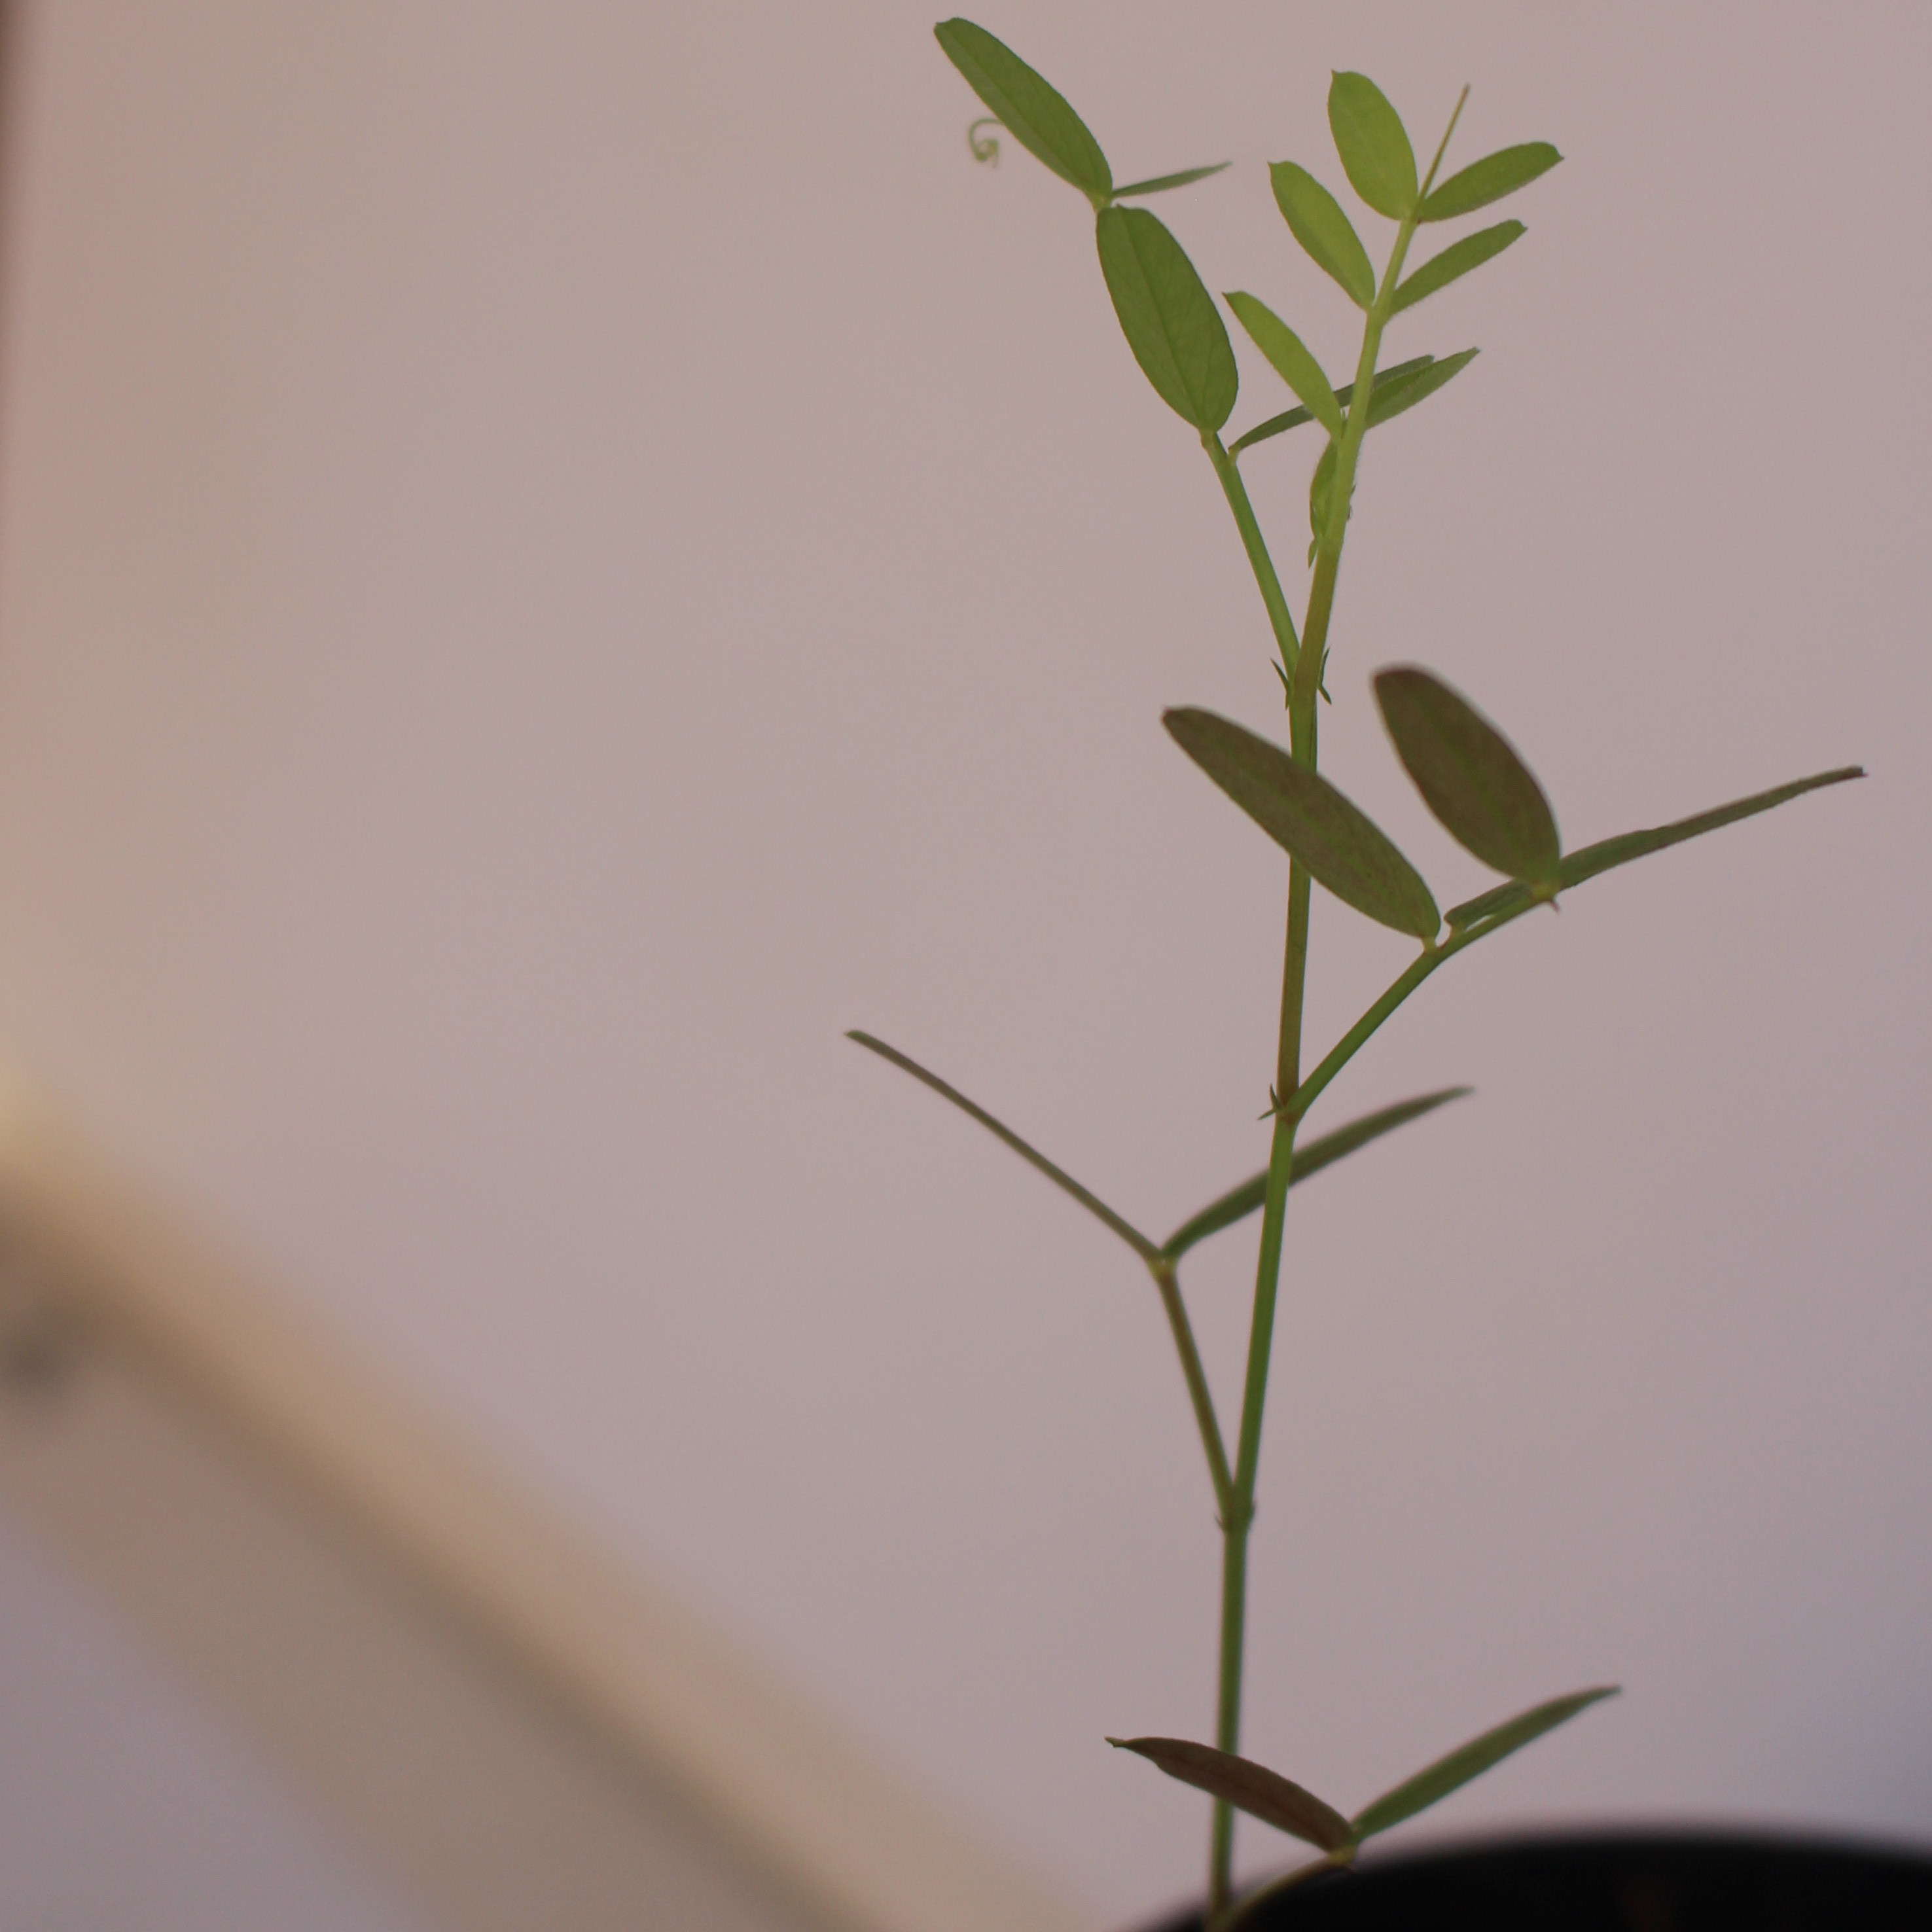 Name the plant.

Vicia sativa
